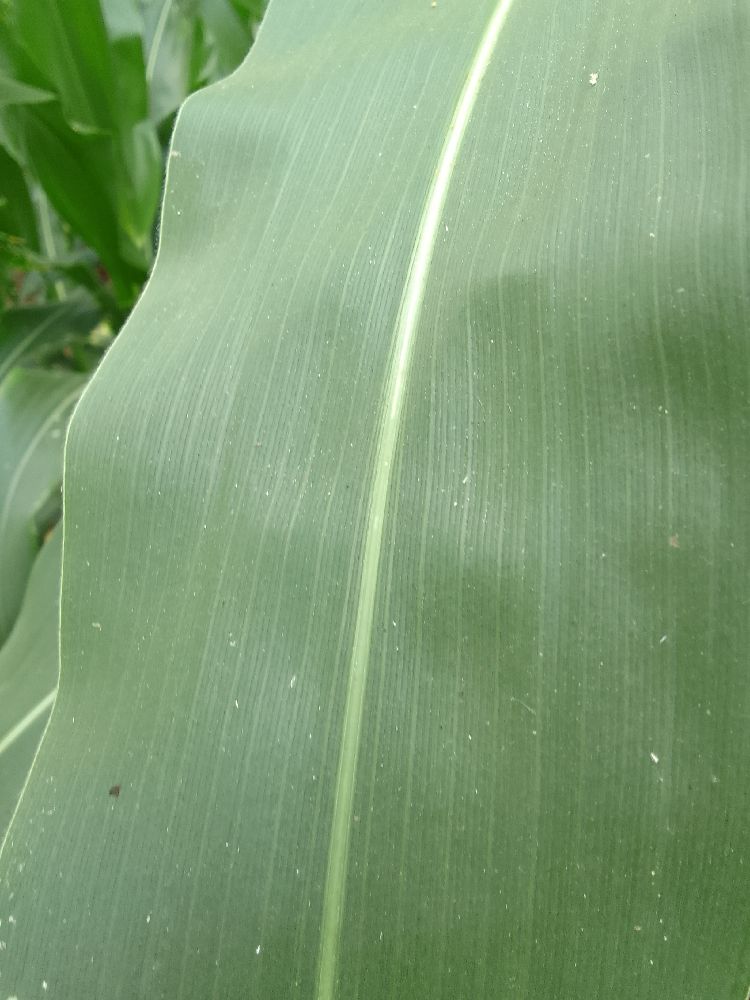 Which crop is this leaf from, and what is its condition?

maize, healthy
